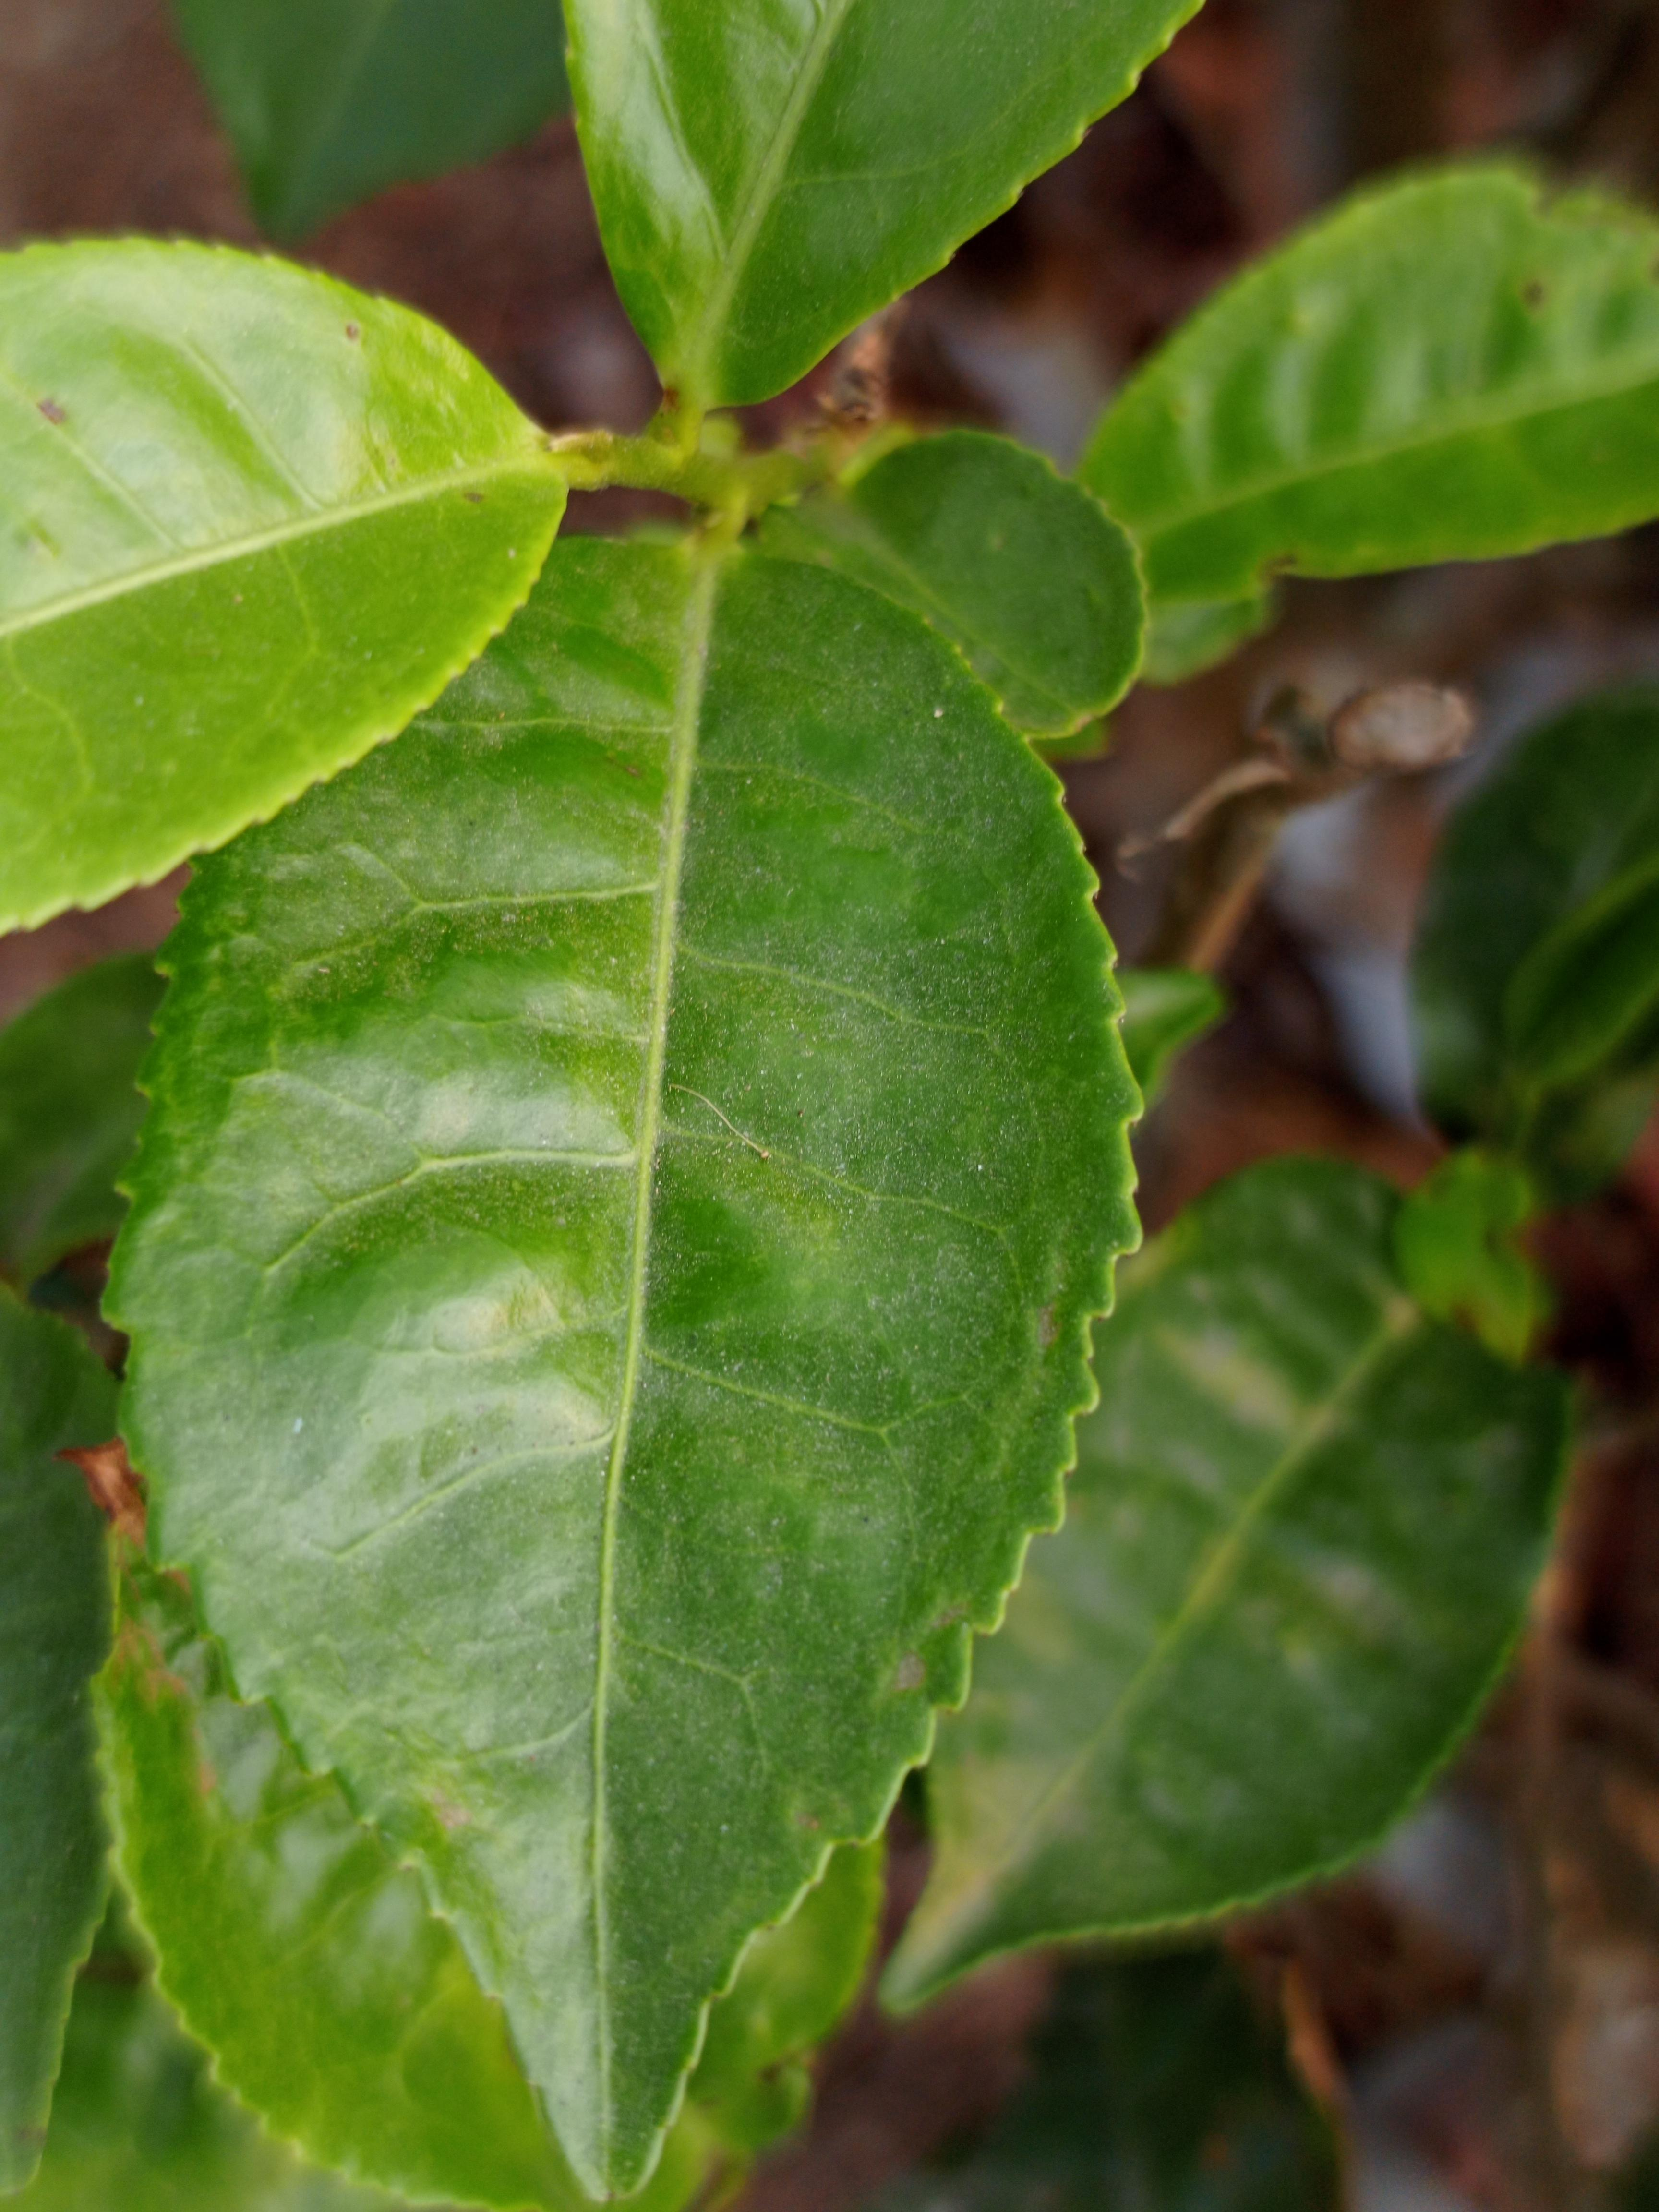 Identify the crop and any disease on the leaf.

tea, healthy leaf
